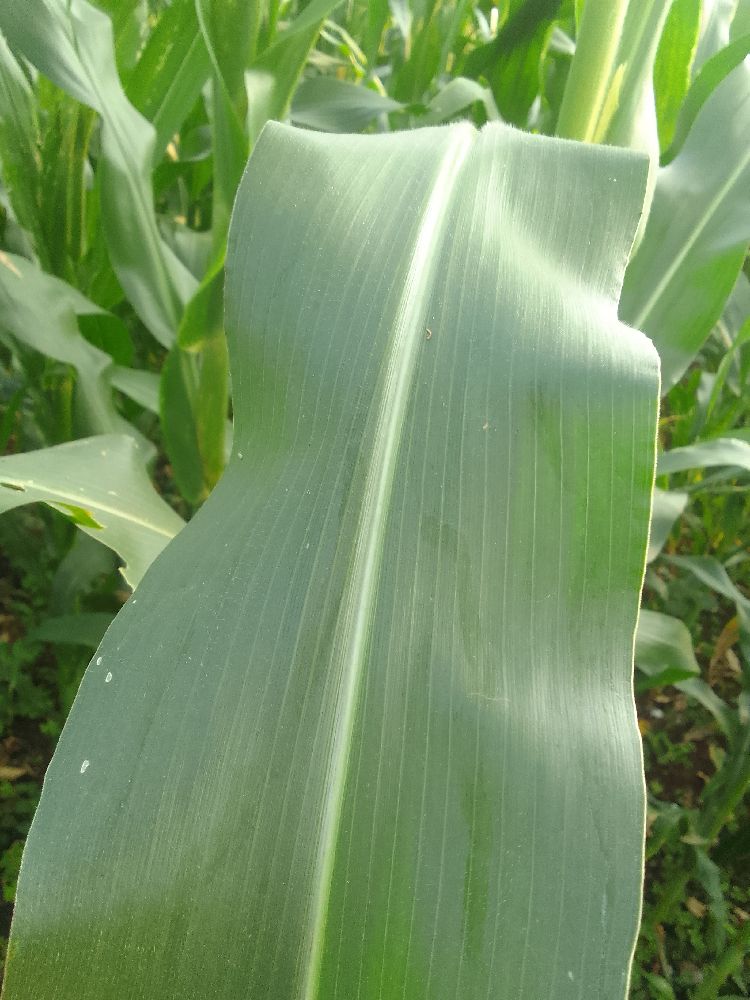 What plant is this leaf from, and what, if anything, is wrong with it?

maize, healthy
